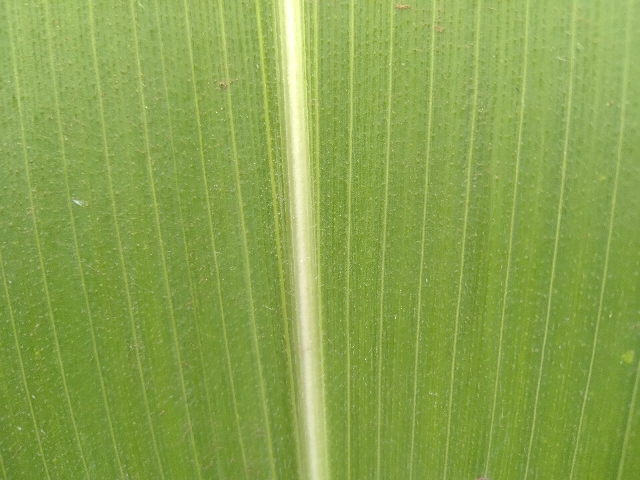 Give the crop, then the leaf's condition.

maize, healthy
